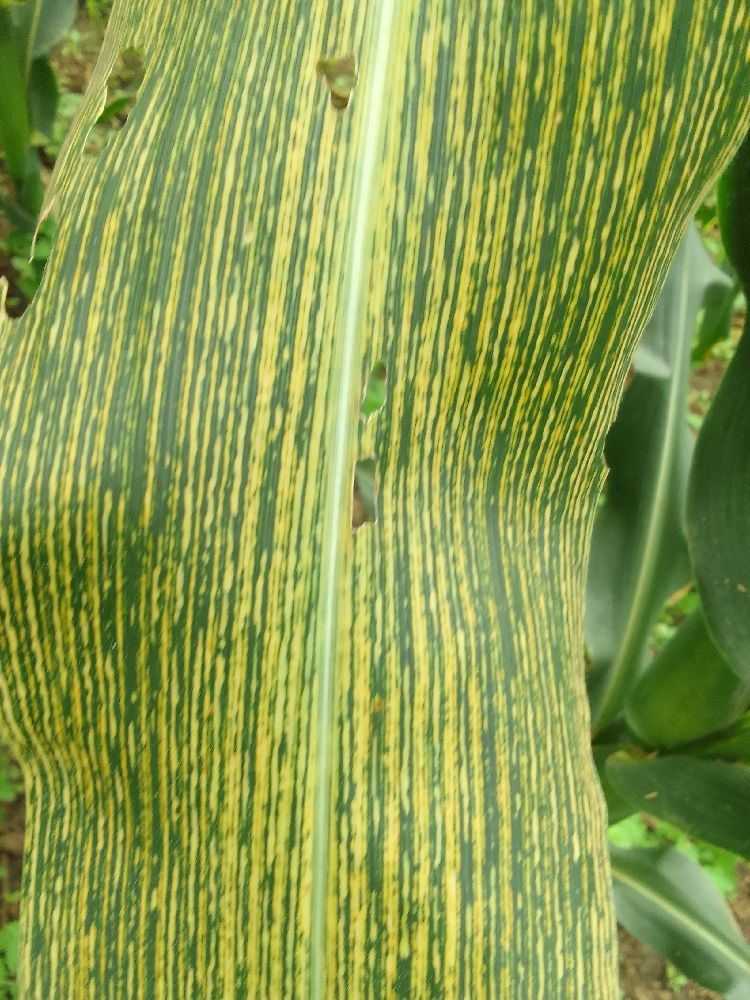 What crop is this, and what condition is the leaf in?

maize, maize streak virus
